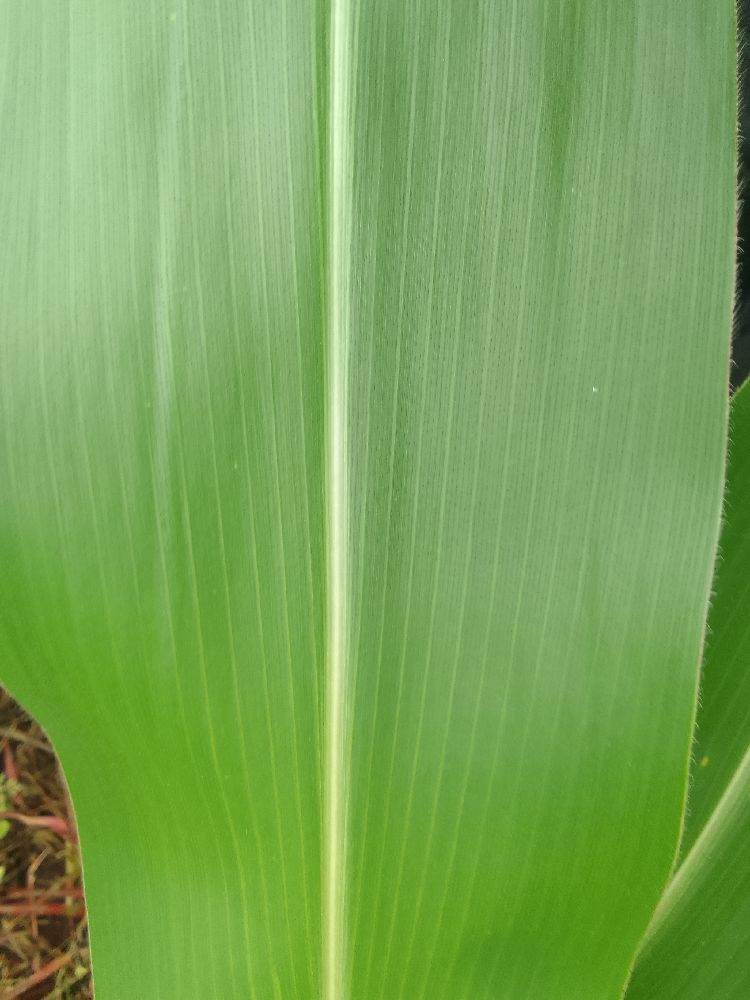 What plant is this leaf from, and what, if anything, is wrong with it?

maize, healthy
